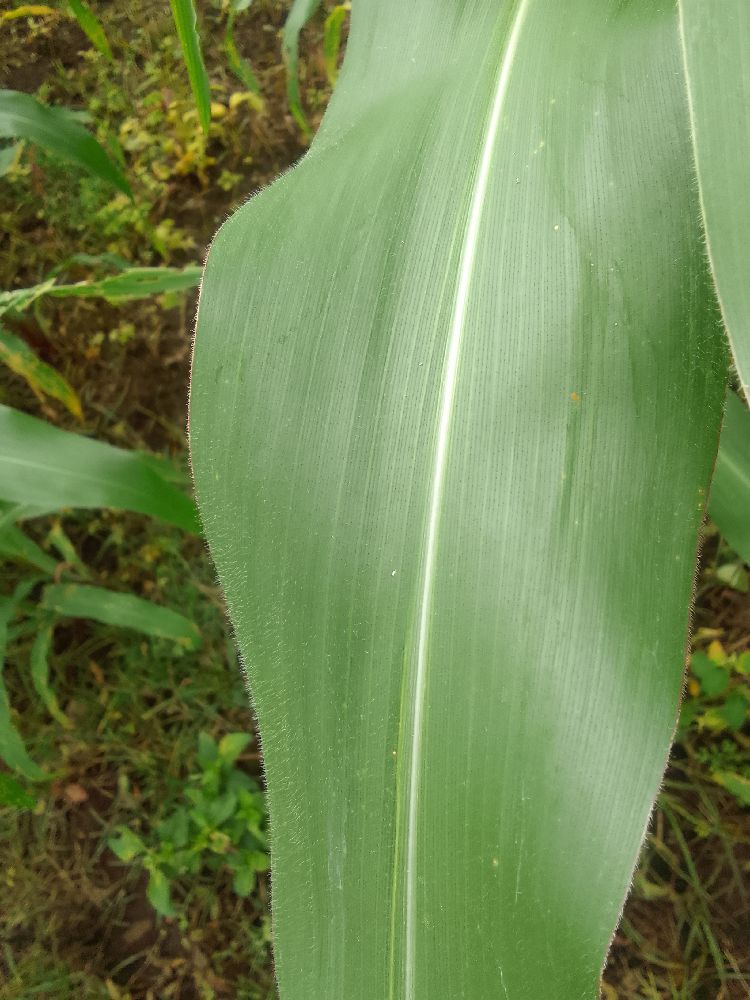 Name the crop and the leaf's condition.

maize, healthy
